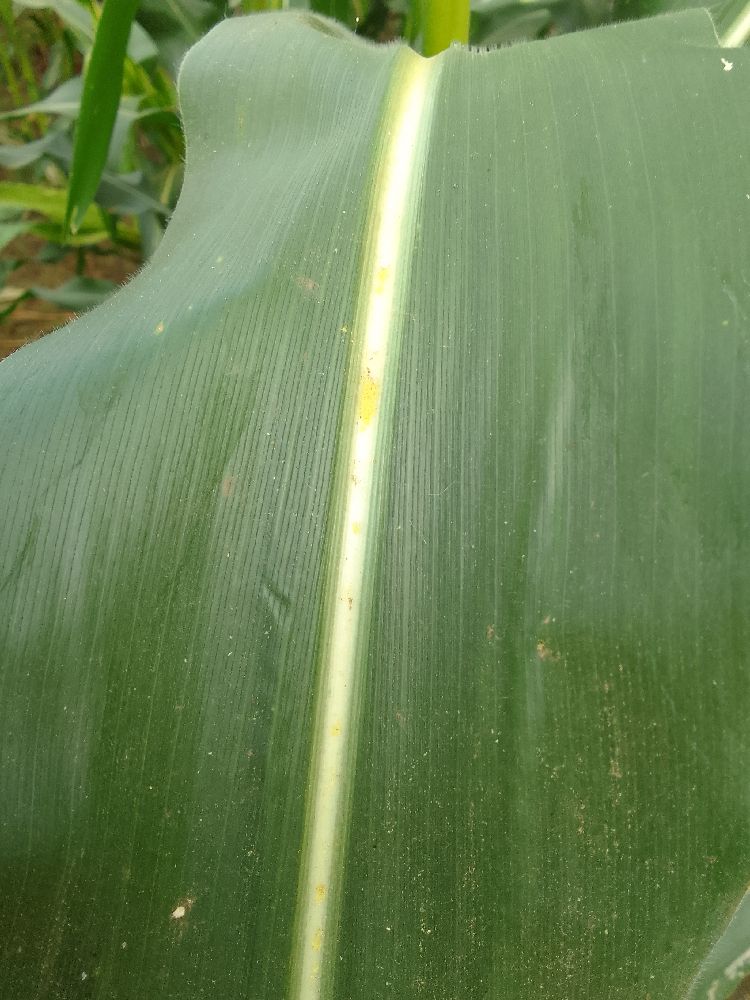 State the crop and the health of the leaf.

maize, healthy
